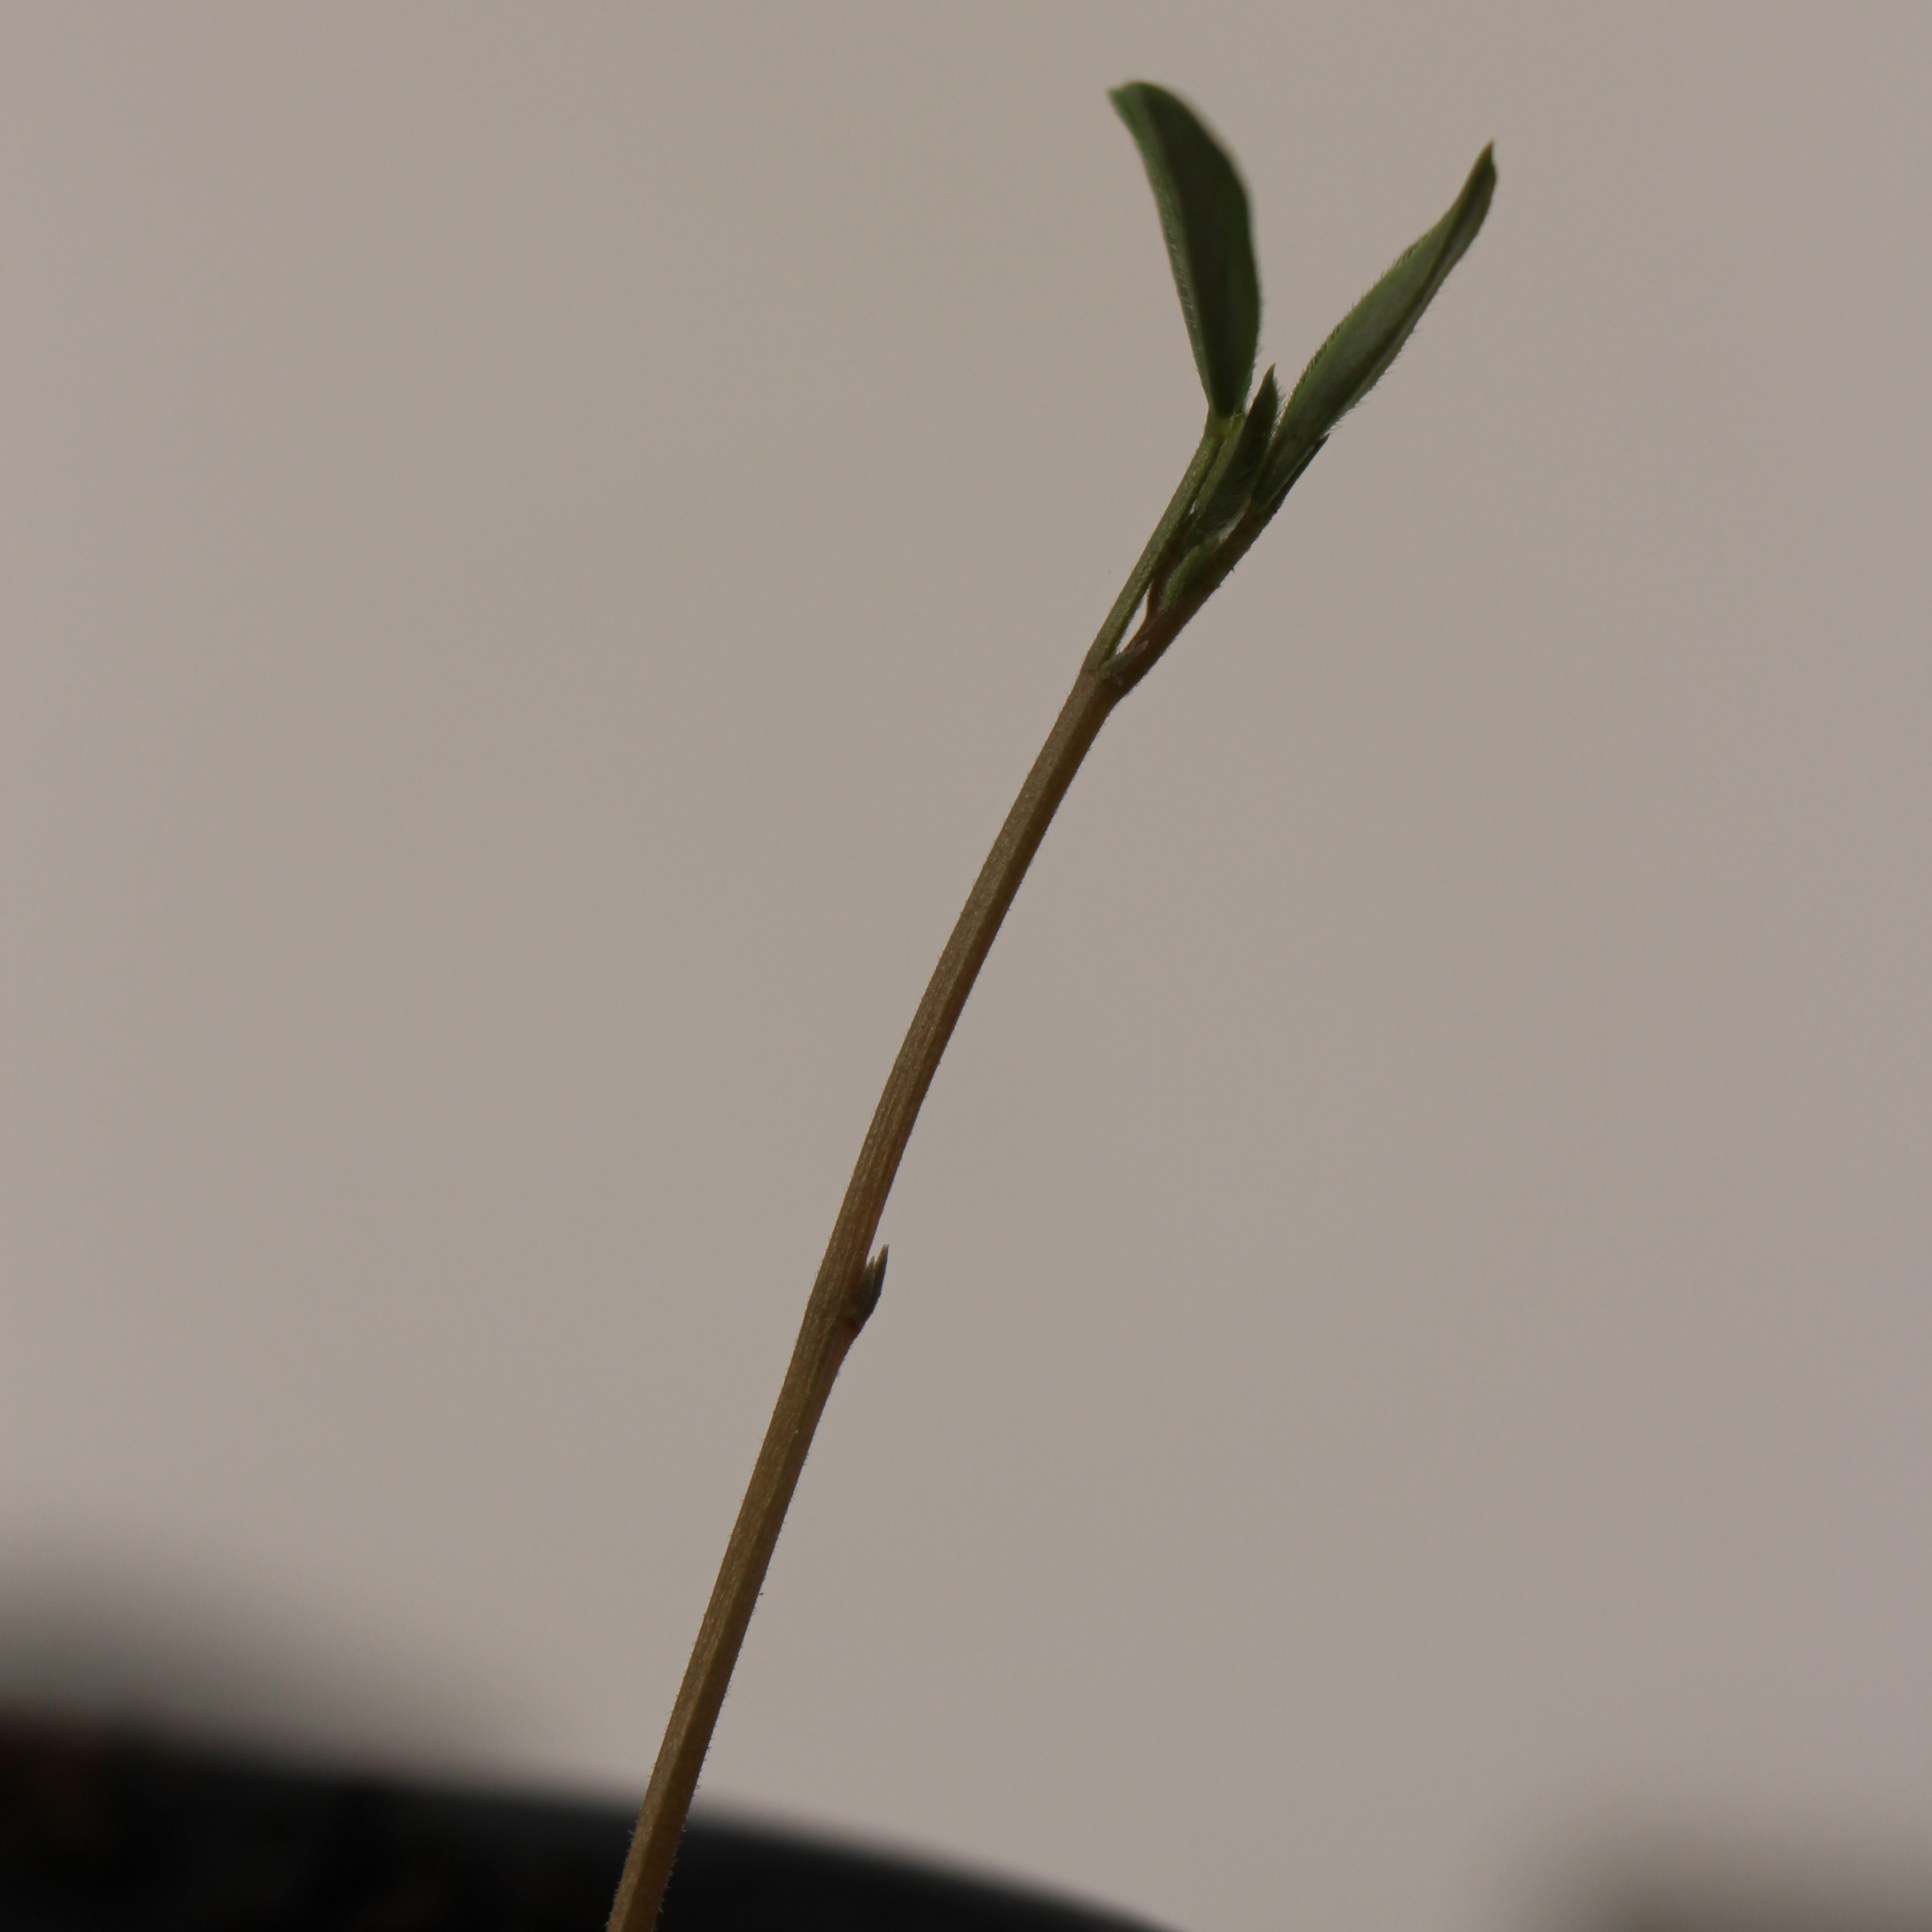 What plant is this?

Vicia sativa
